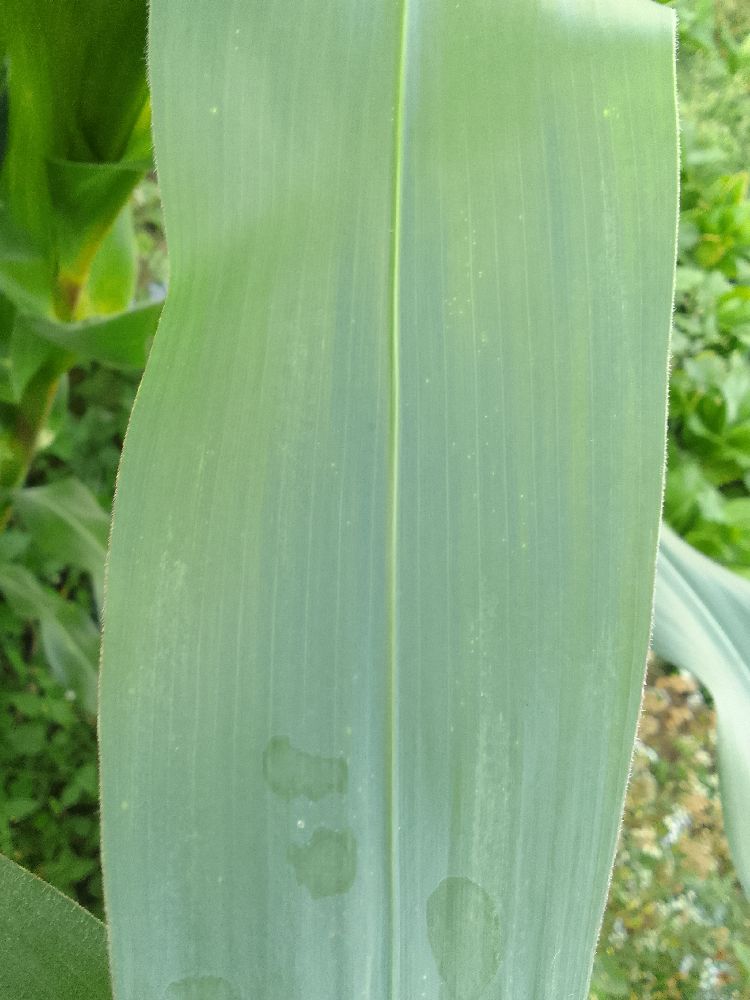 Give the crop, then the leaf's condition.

maize, healthy
